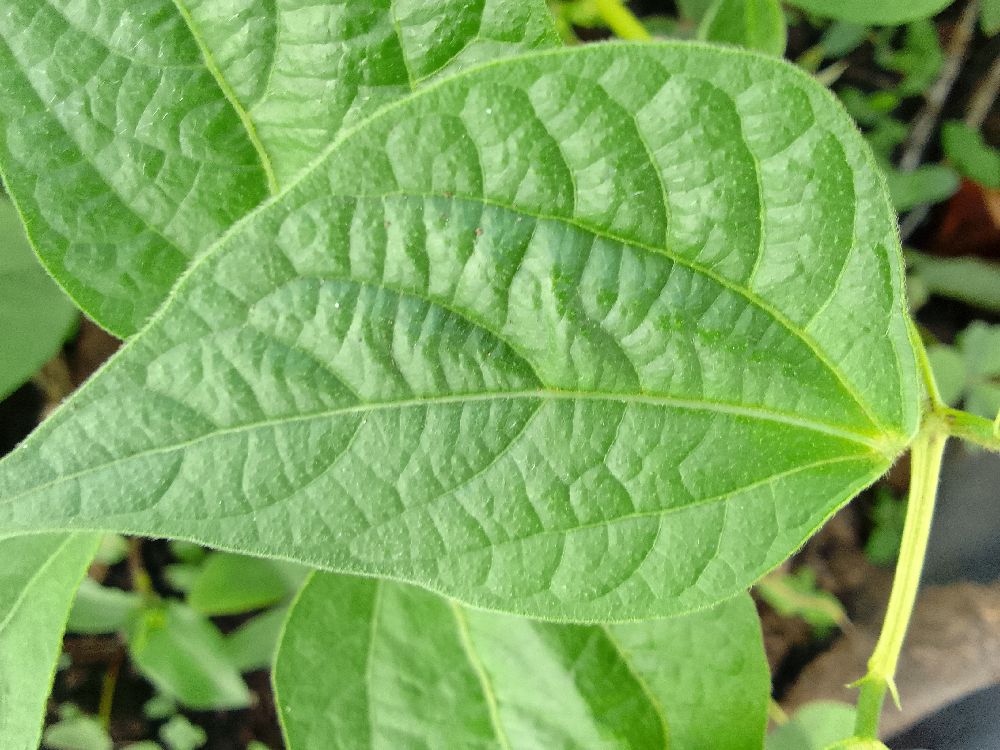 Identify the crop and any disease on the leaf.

common bean, healthy
